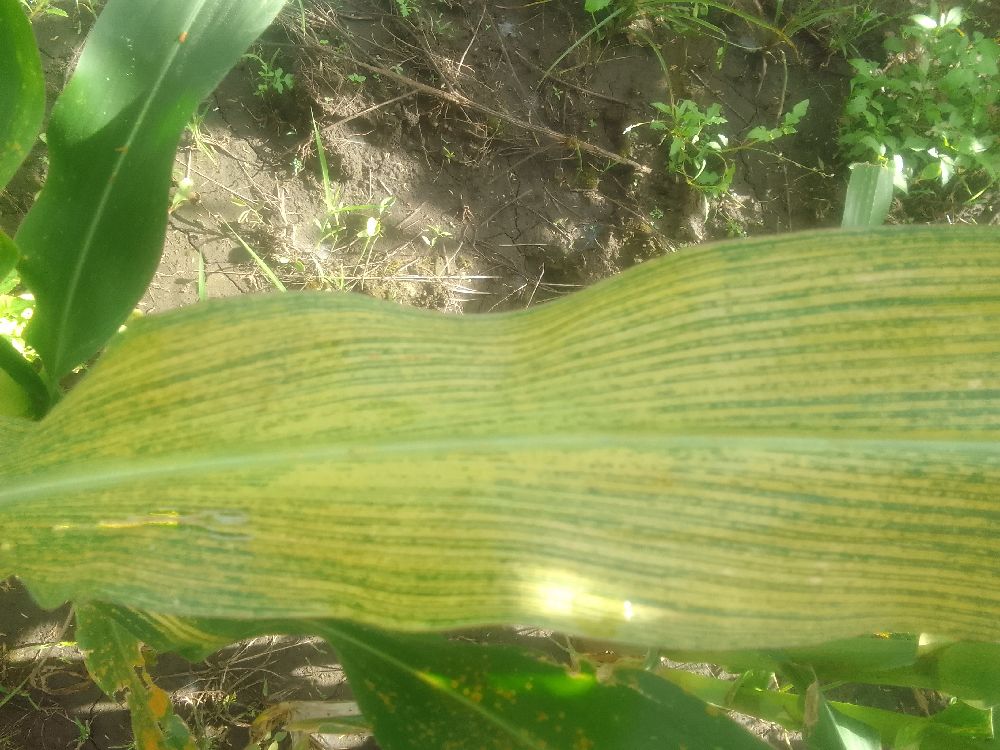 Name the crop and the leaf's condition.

maize, maize streak virus
